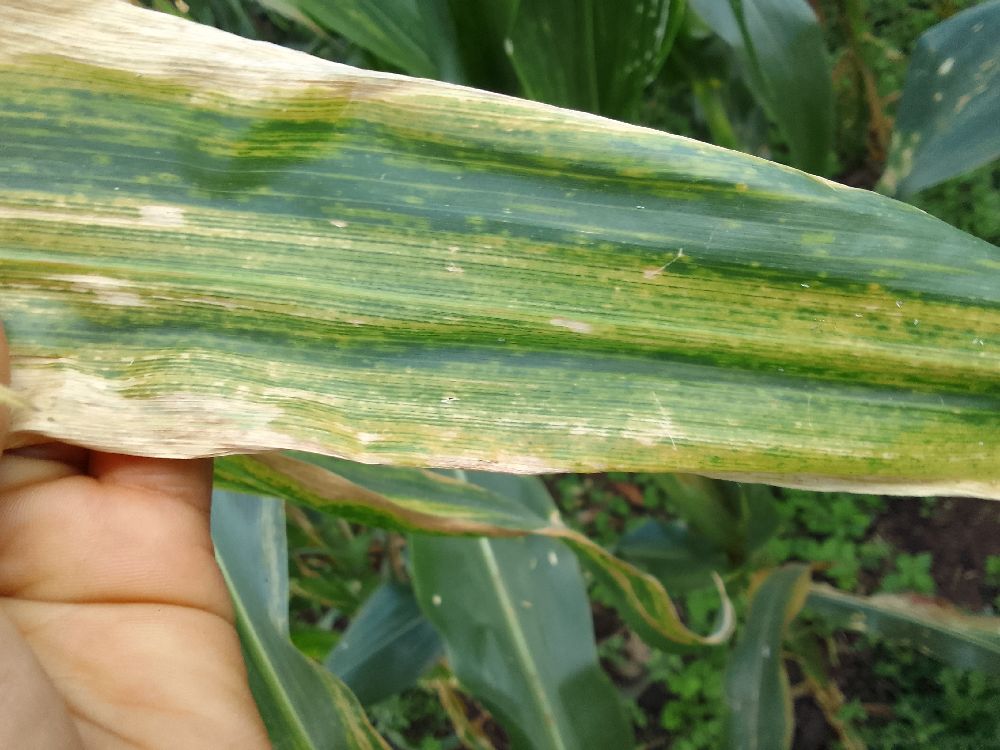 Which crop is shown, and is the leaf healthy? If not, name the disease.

maize, maize lethal necrosis
